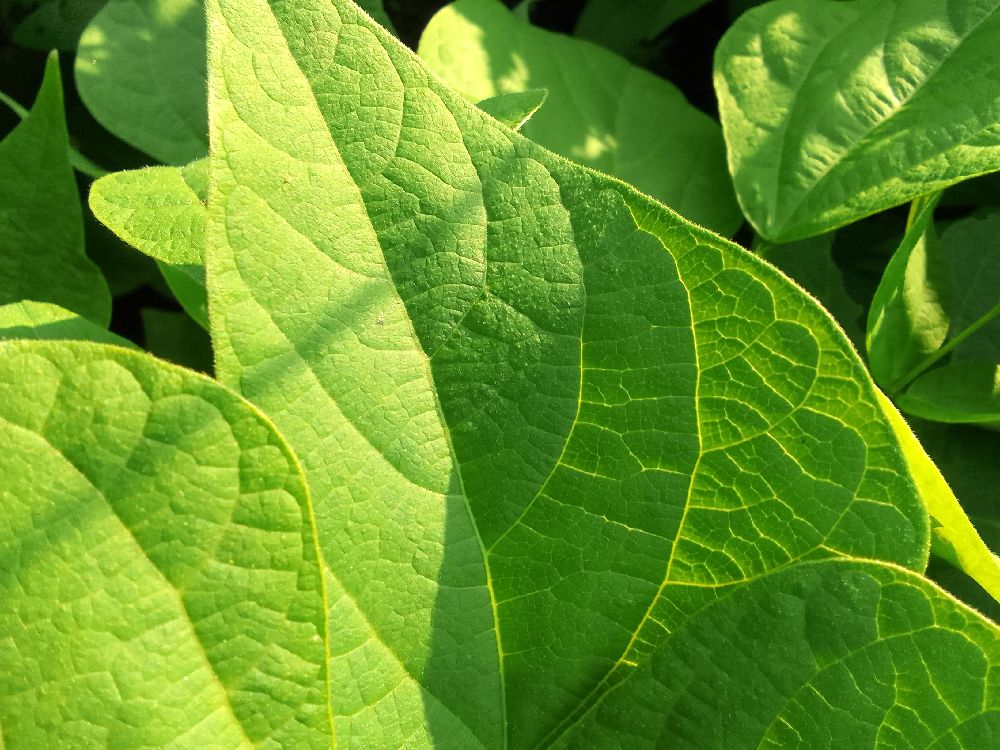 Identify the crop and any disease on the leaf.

common bean, healthy
